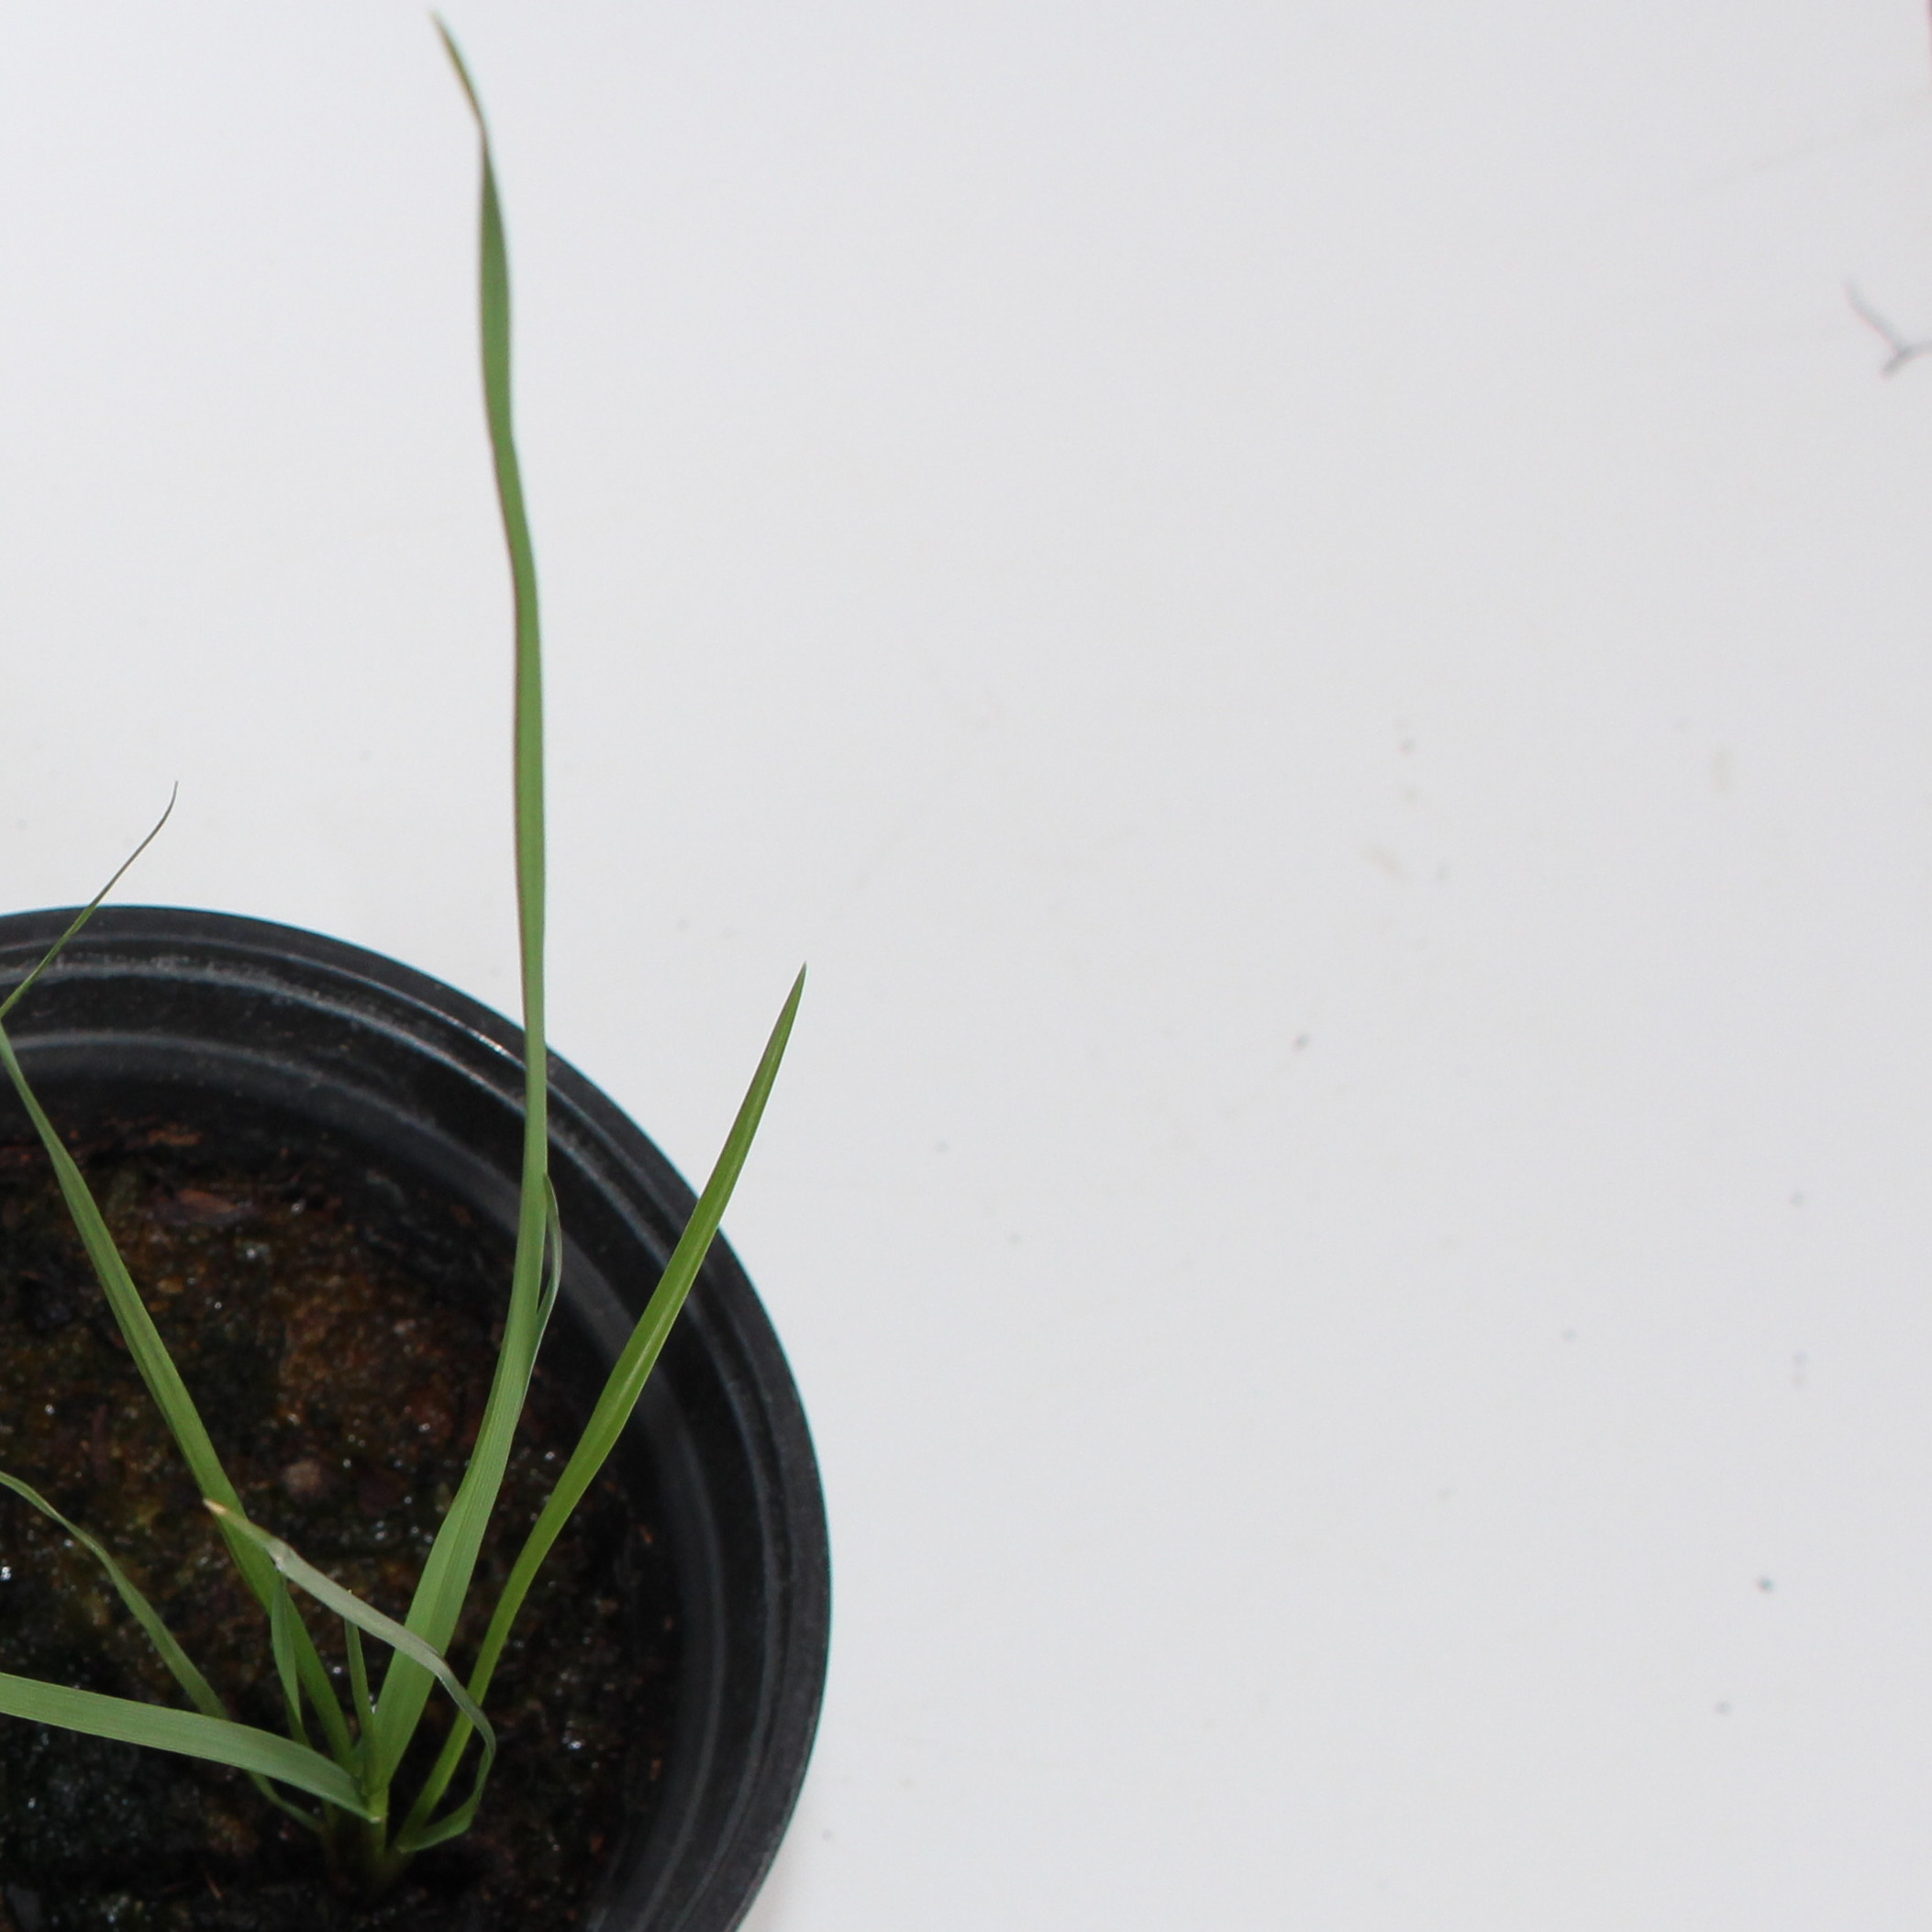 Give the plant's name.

Lolium multiflorum
